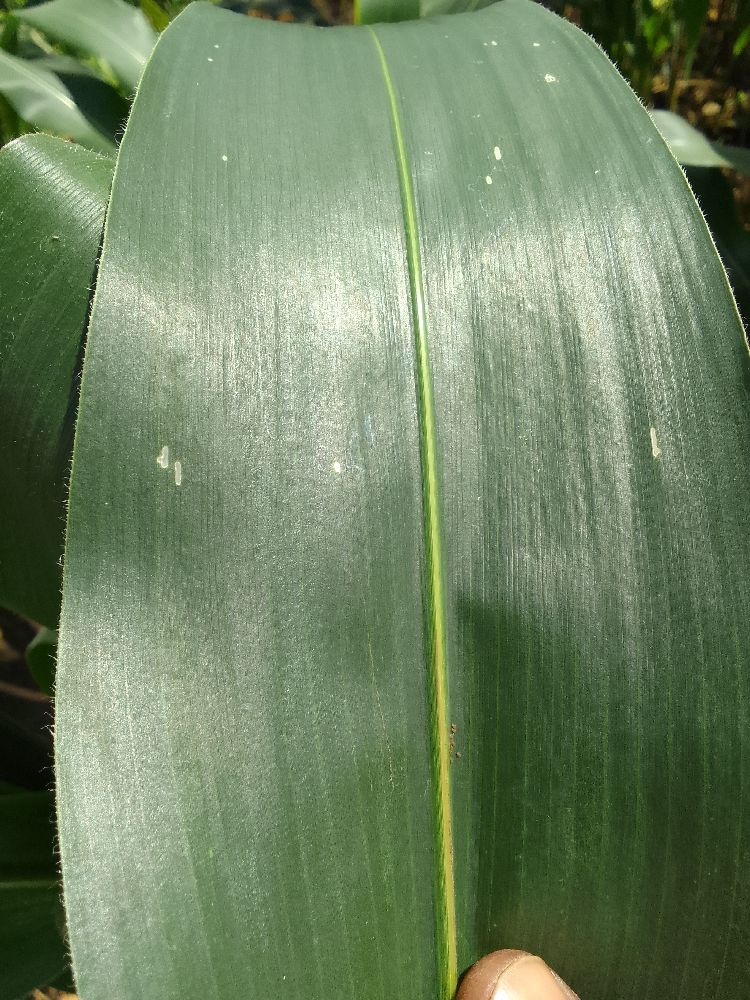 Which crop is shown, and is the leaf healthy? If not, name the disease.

maize, healthy
